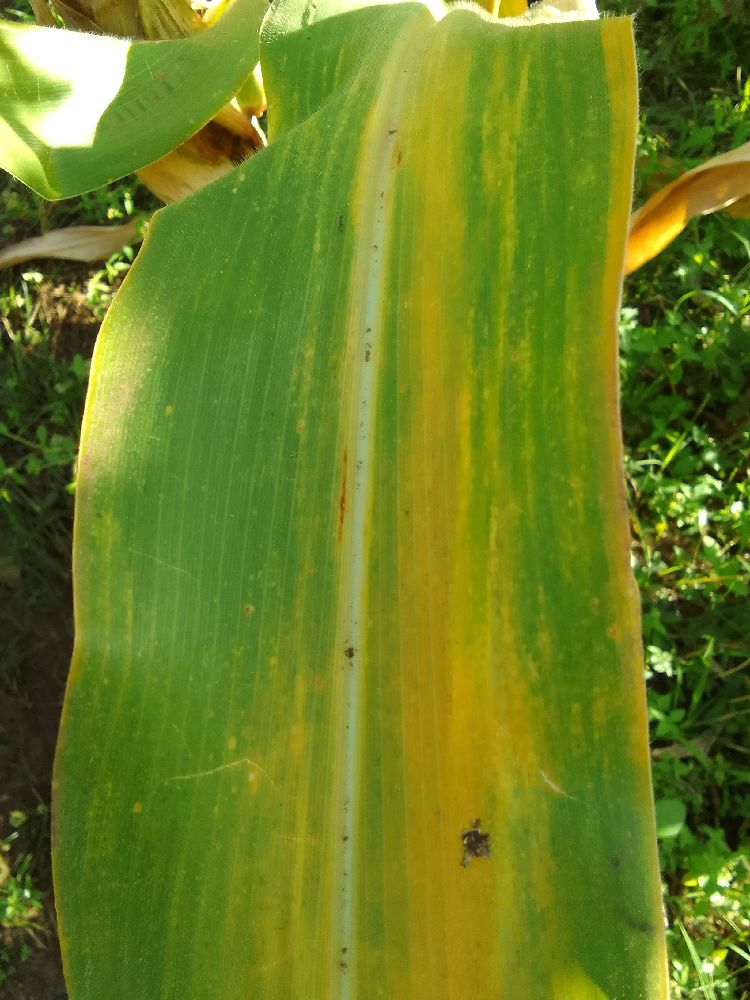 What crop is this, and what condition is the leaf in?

maize, maize lethal necrosis
